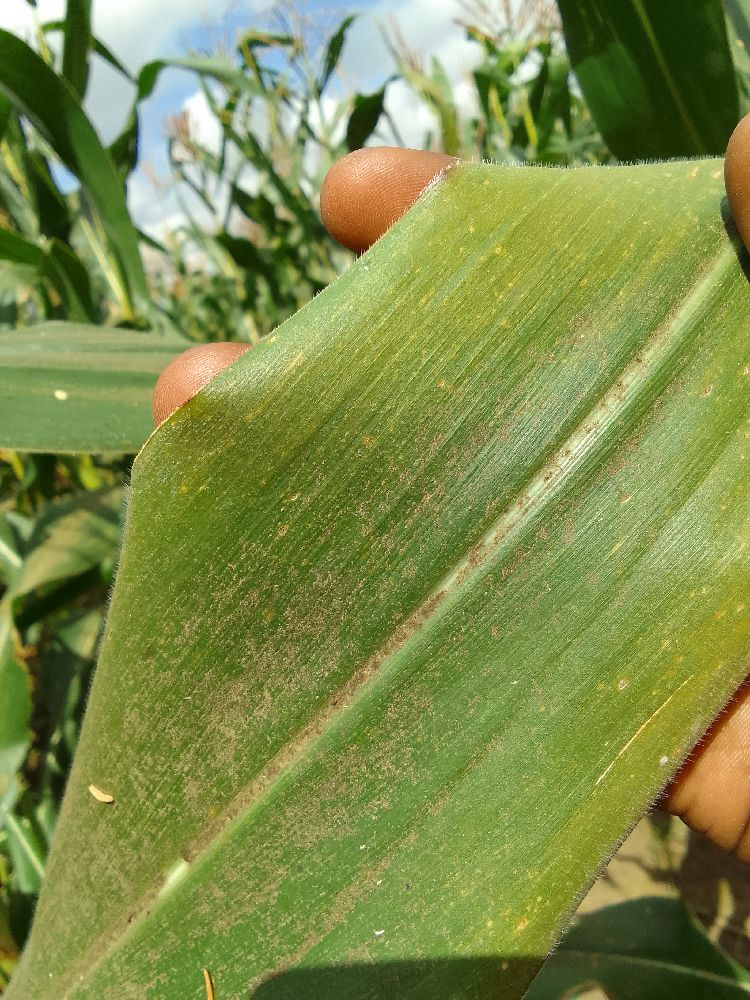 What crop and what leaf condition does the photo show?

maize, healthy
